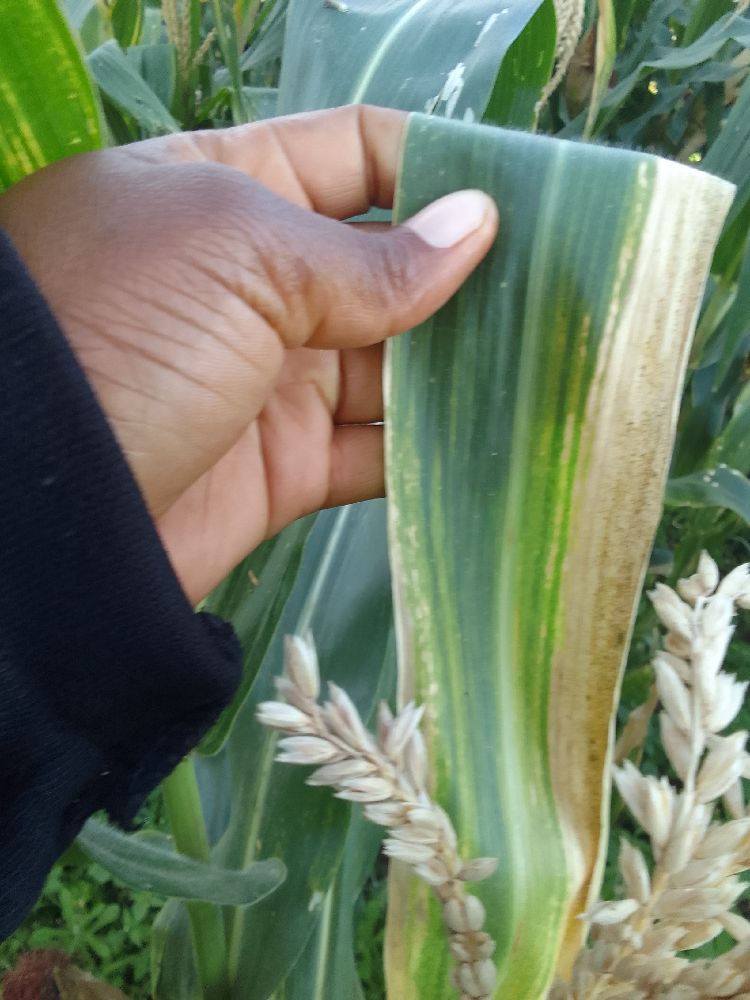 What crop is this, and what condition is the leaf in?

maize, maize lethal necrosis
